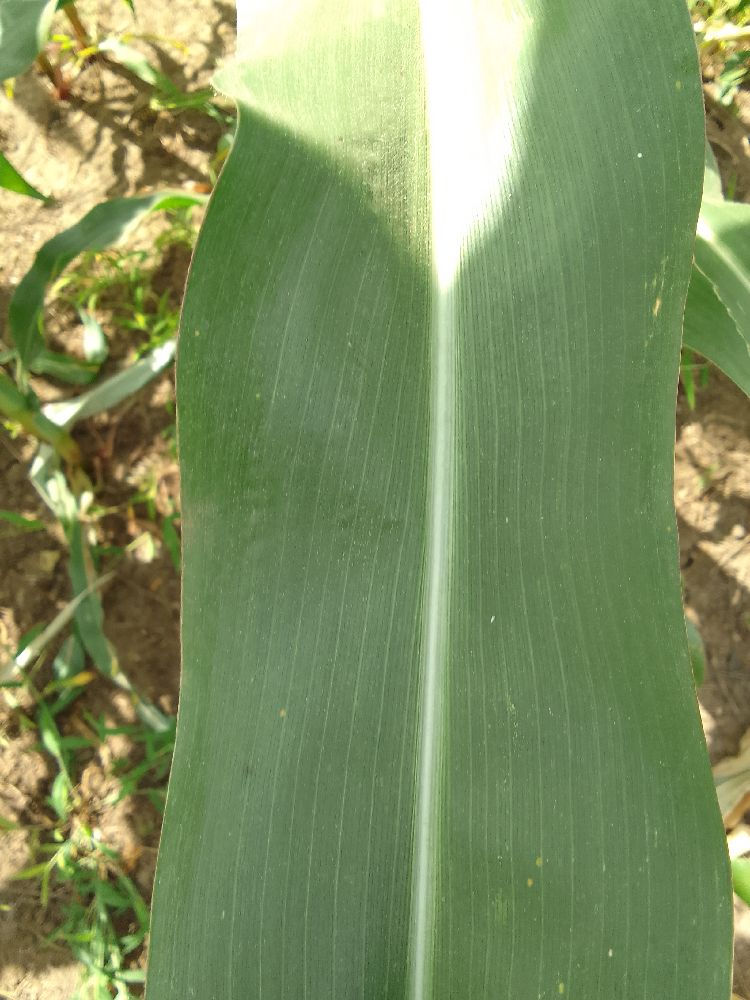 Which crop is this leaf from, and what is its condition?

maize, healthy
